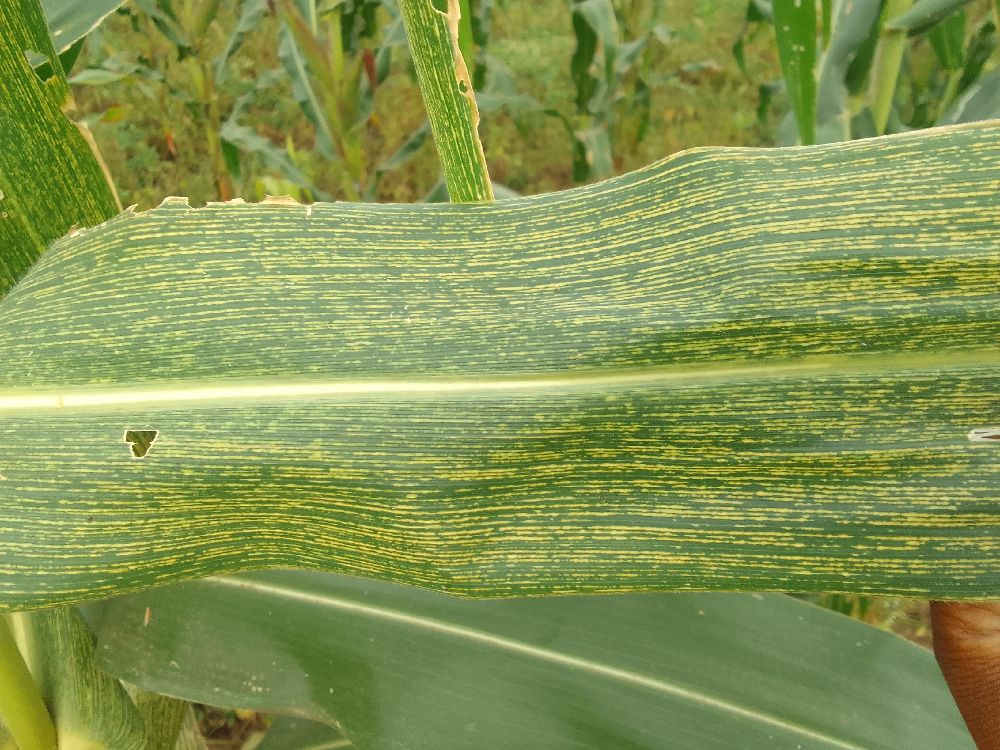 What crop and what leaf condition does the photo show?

maize, maize streak virus
